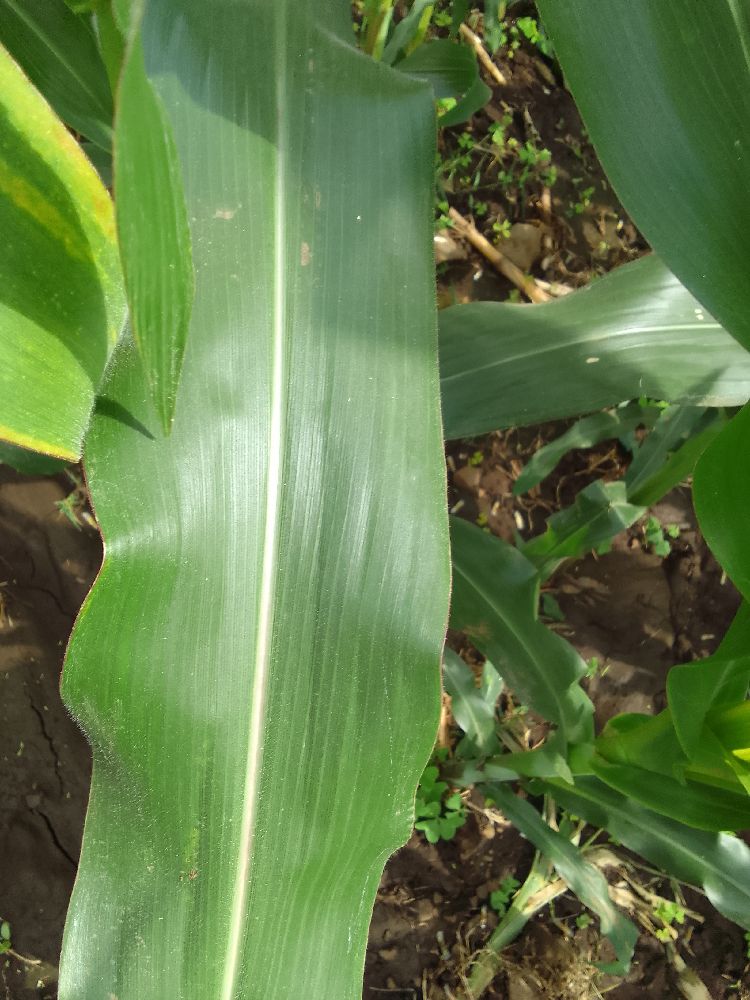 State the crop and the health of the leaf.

maize, healthy
